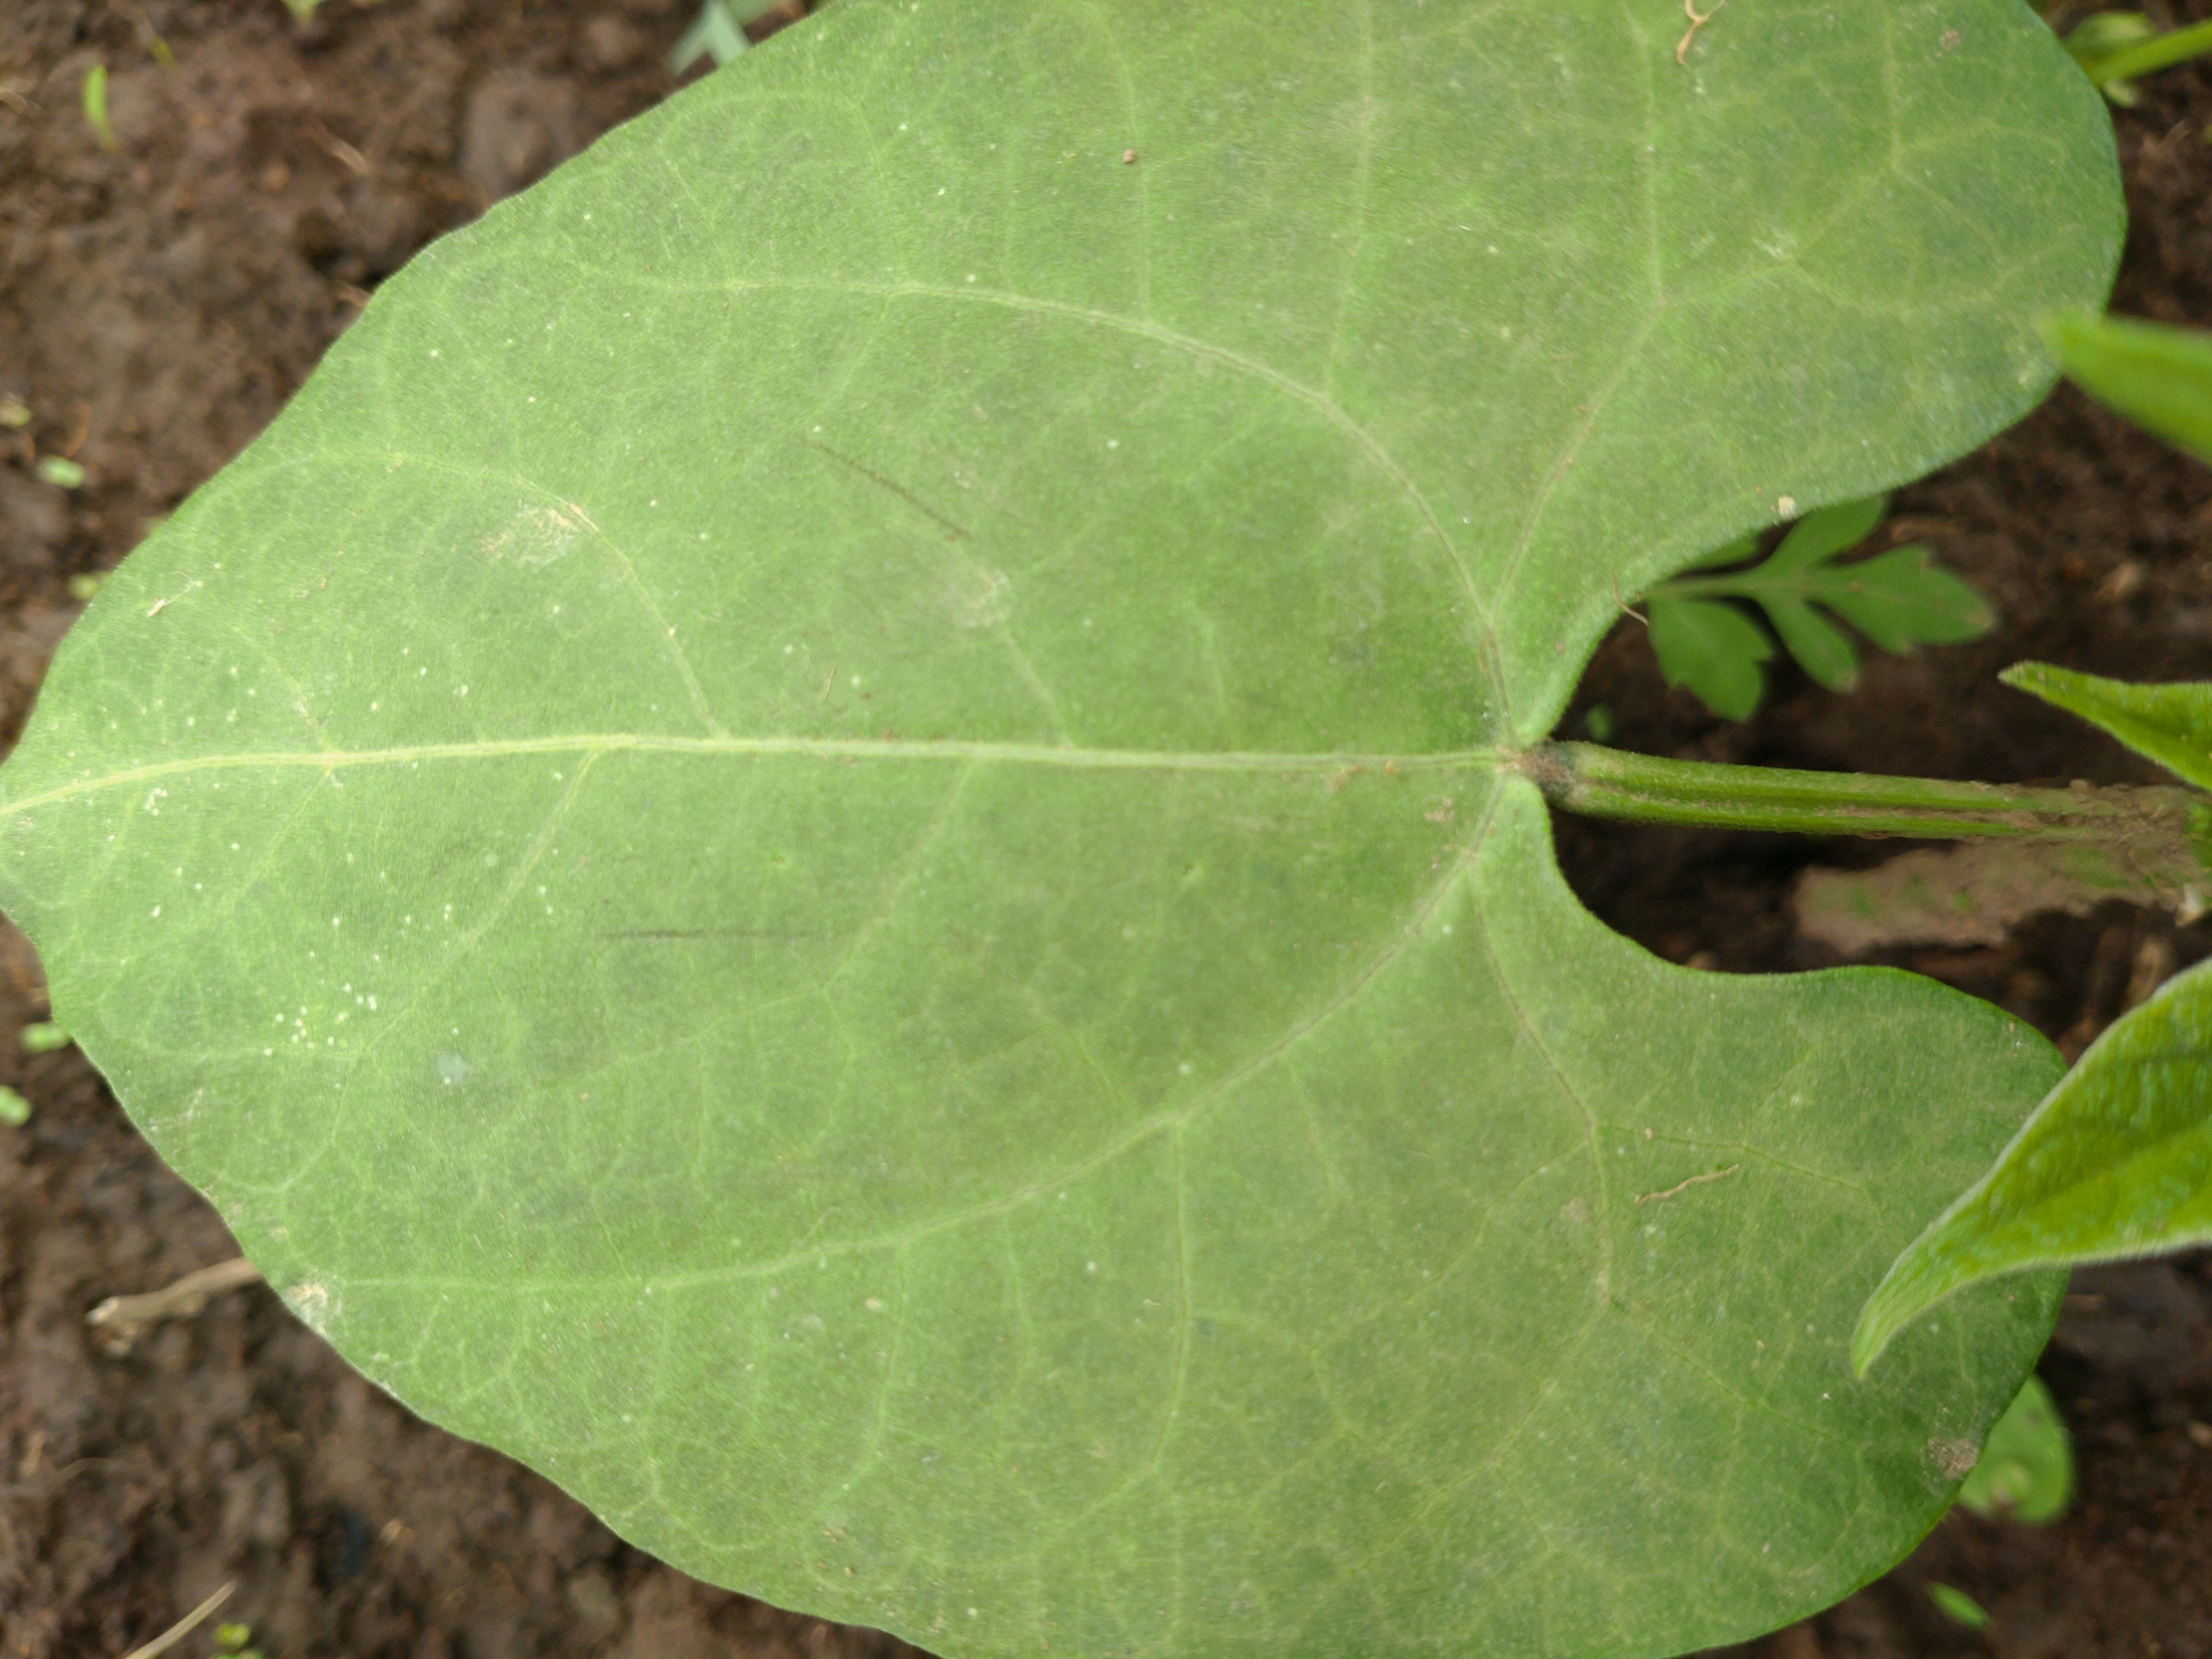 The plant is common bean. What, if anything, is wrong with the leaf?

healthy
